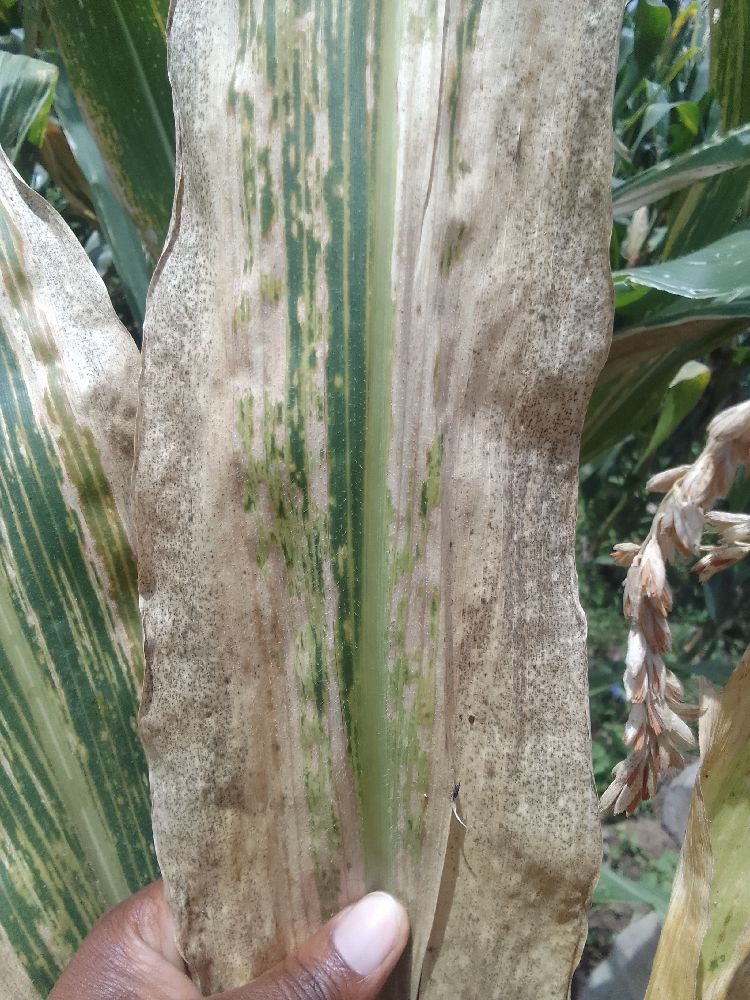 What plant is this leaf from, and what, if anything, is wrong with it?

maize, maize lethal necrosis
